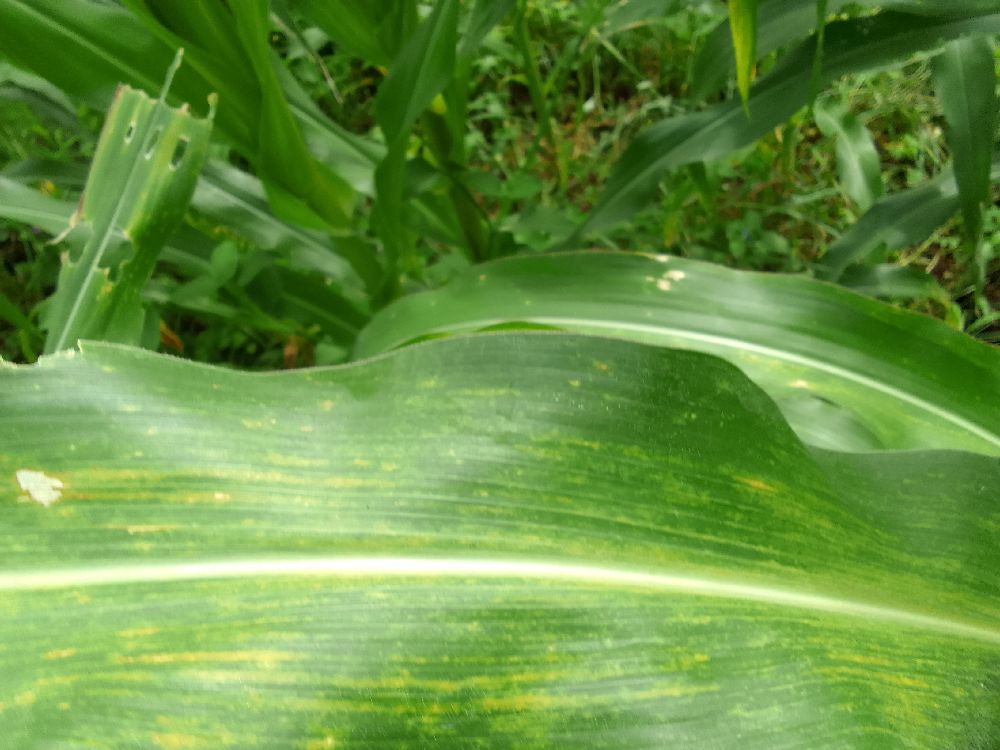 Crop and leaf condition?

maize, maize lethal necrosis
